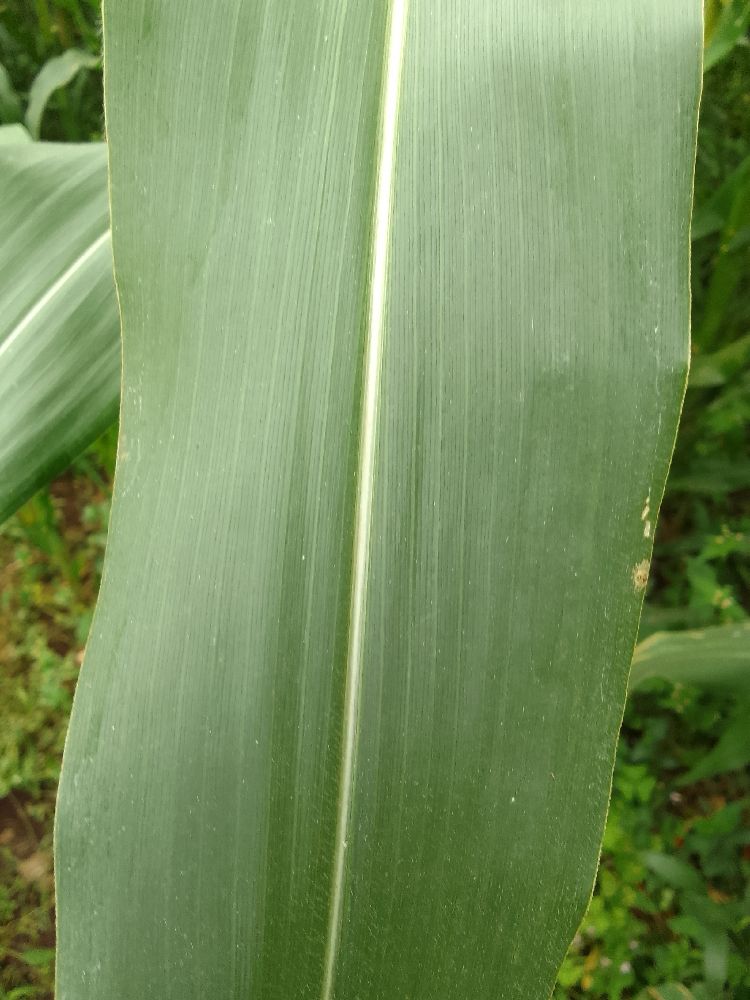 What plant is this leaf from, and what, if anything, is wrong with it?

maize, healthy
